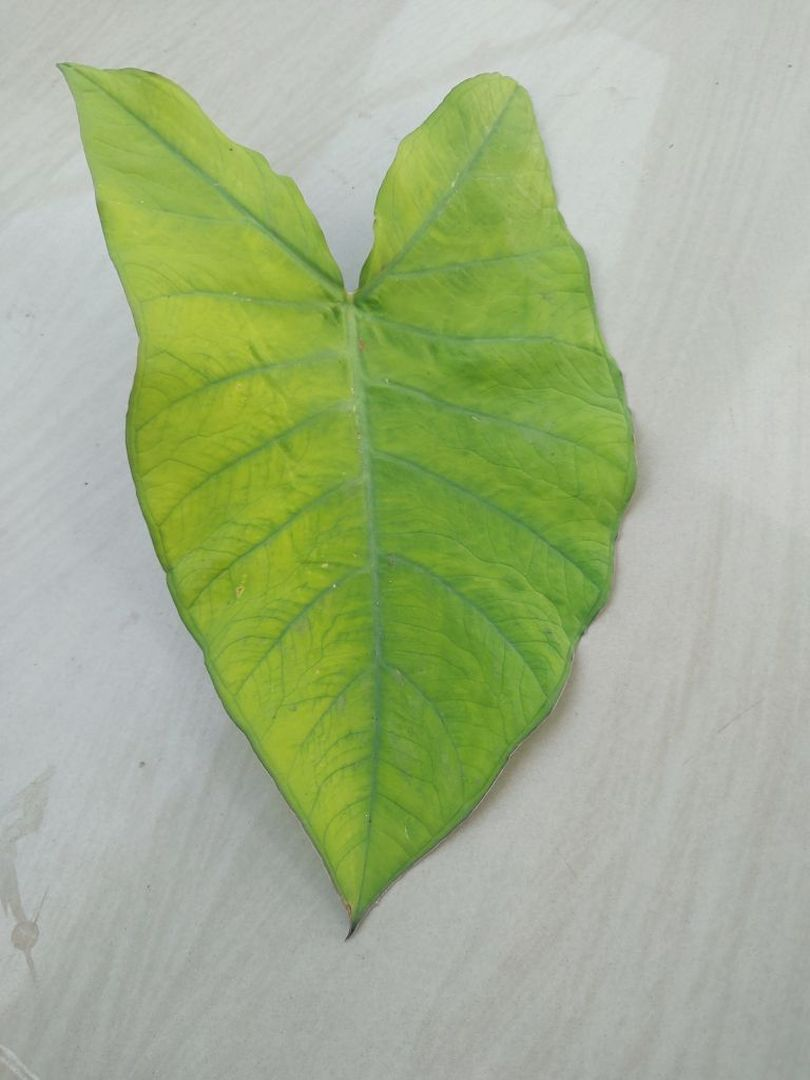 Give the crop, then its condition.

taro, mosaic
